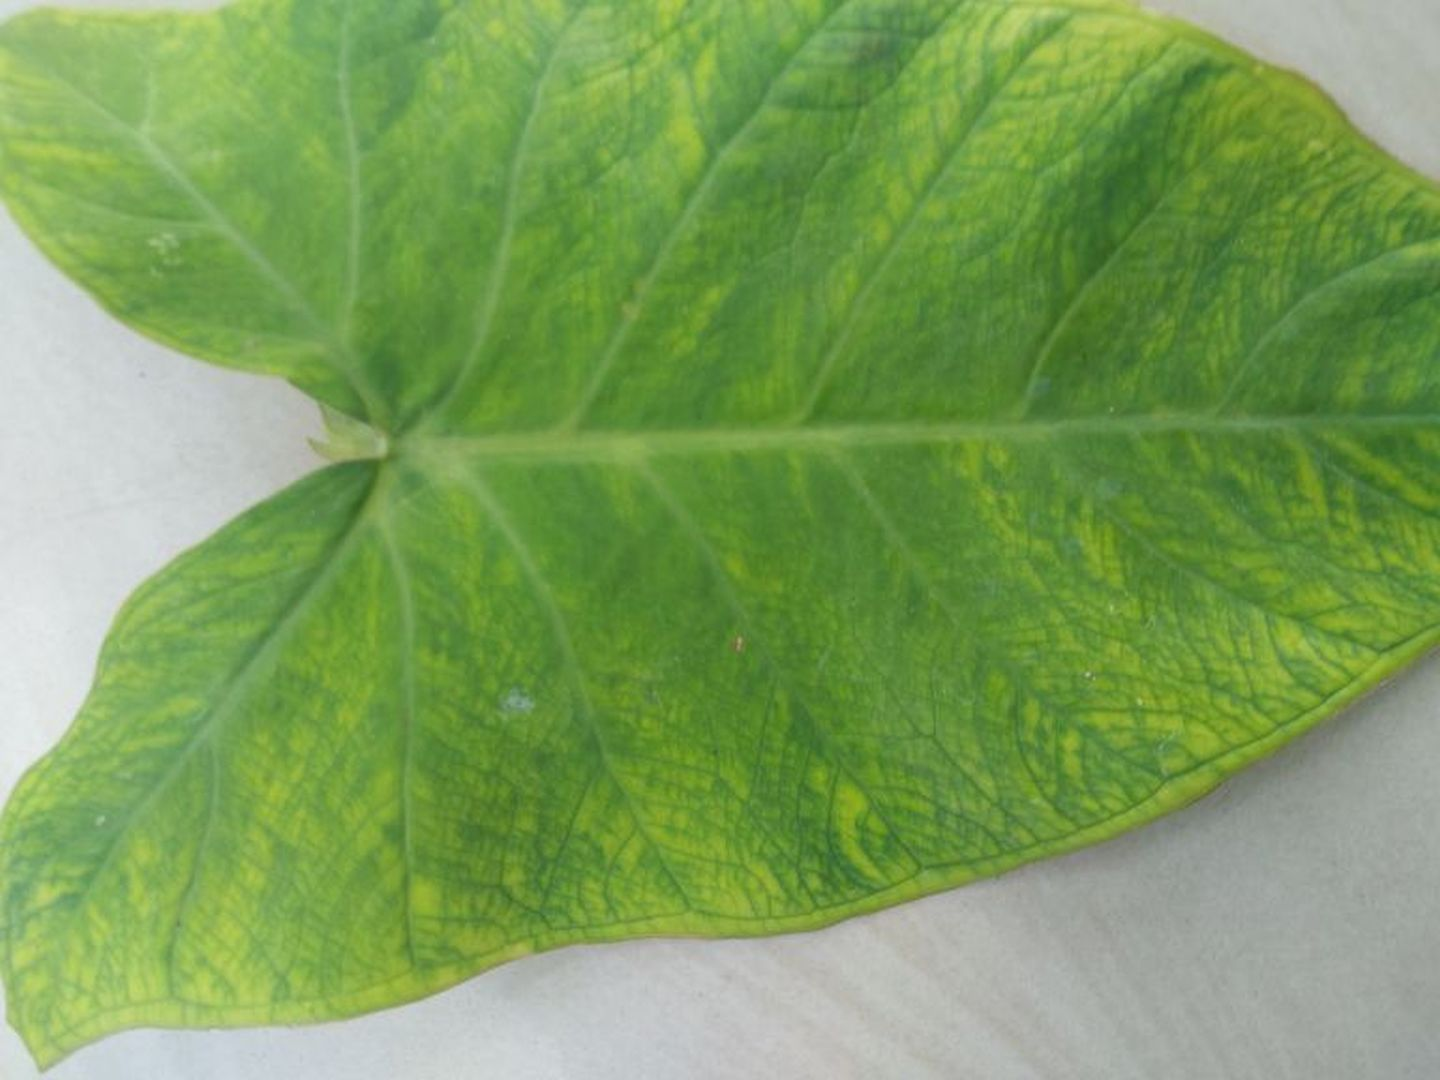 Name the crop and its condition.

taro, mosaic
